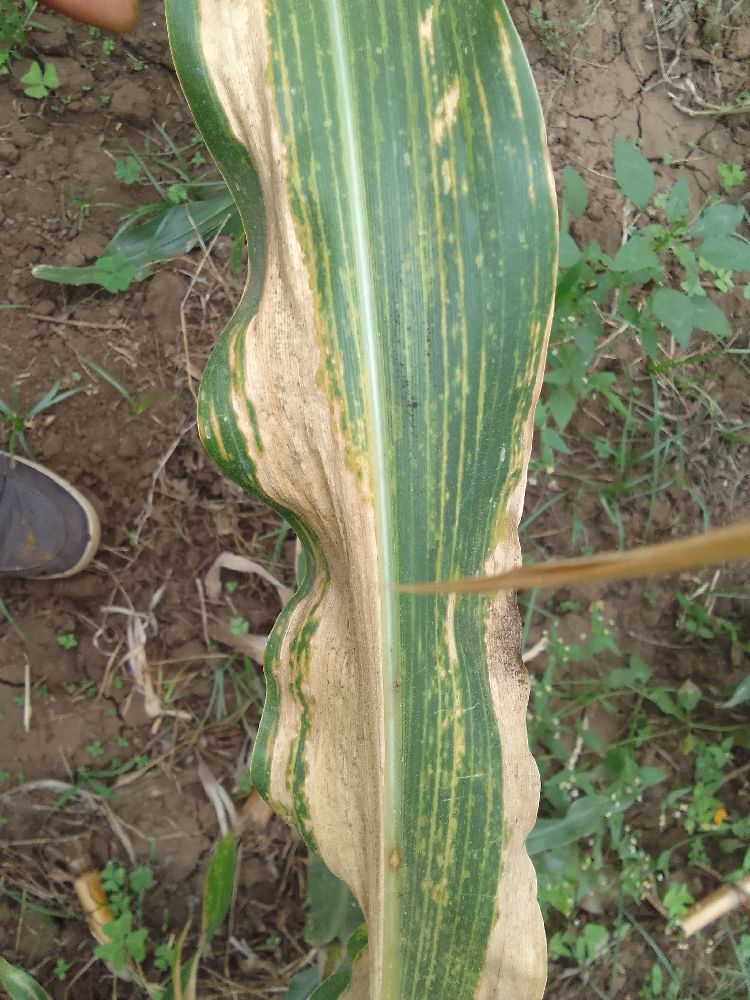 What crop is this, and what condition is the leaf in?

maize, maize lethal necrosis
